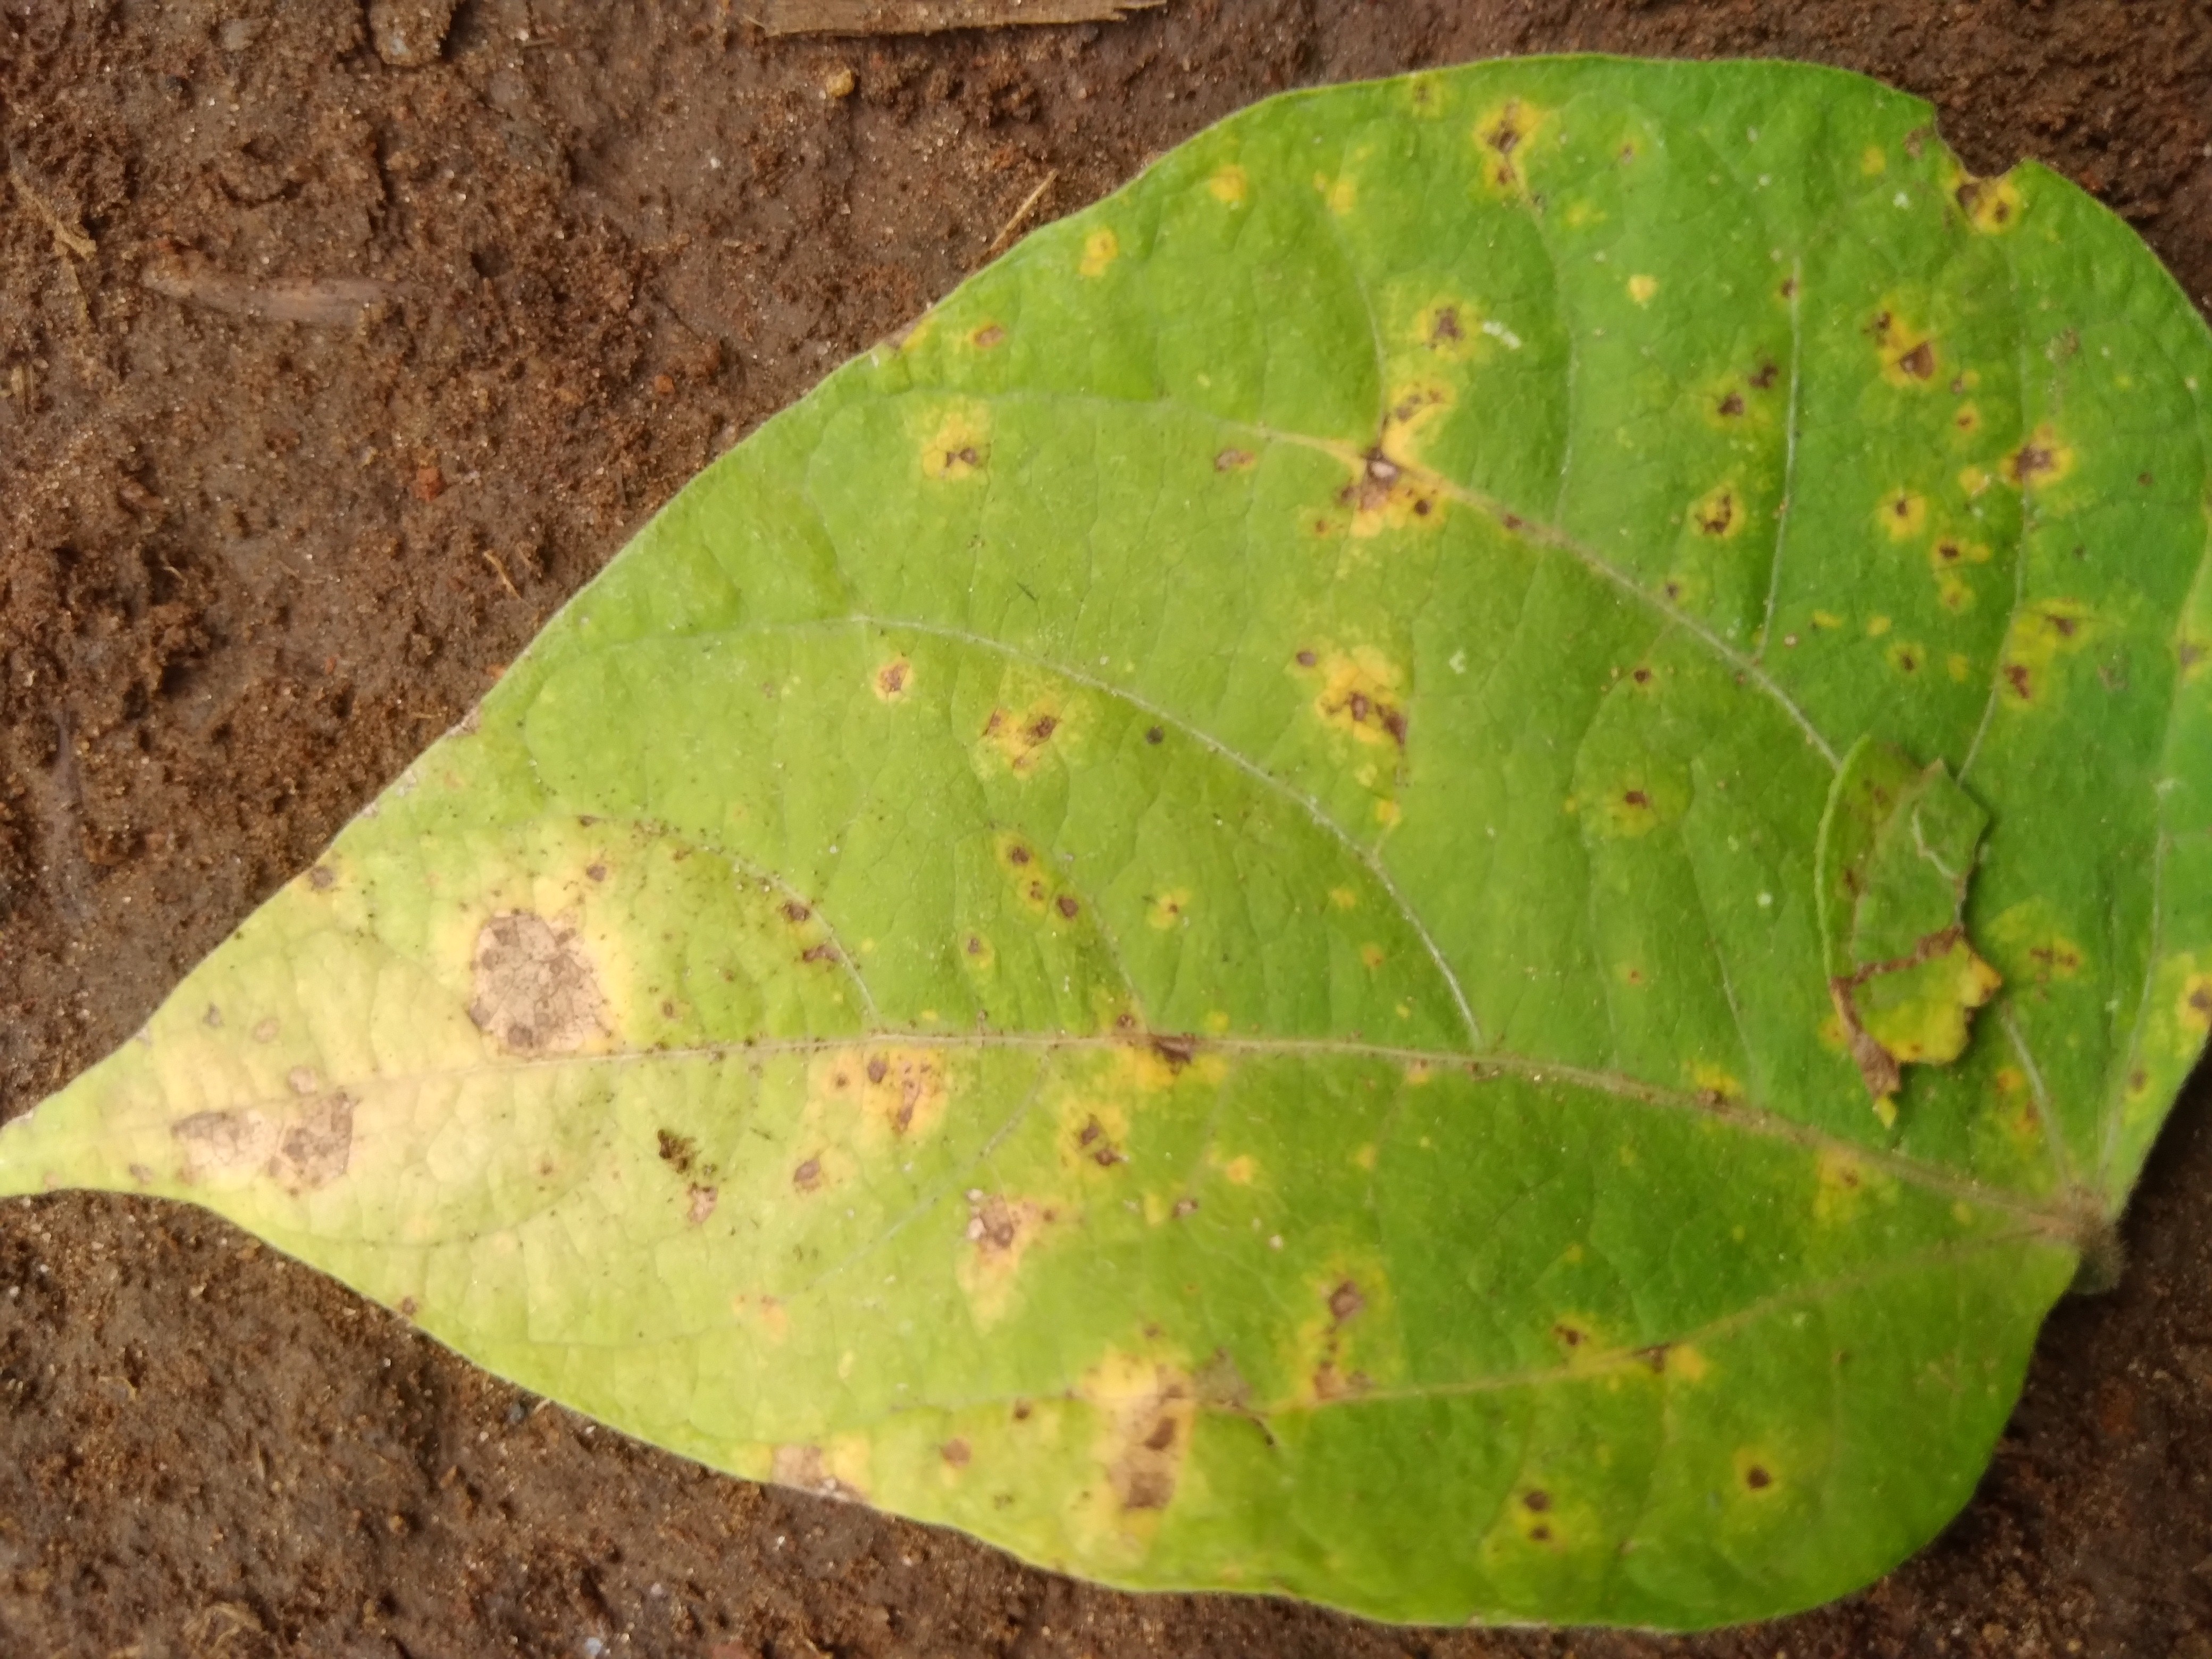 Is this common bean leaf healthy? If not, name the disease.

rust
